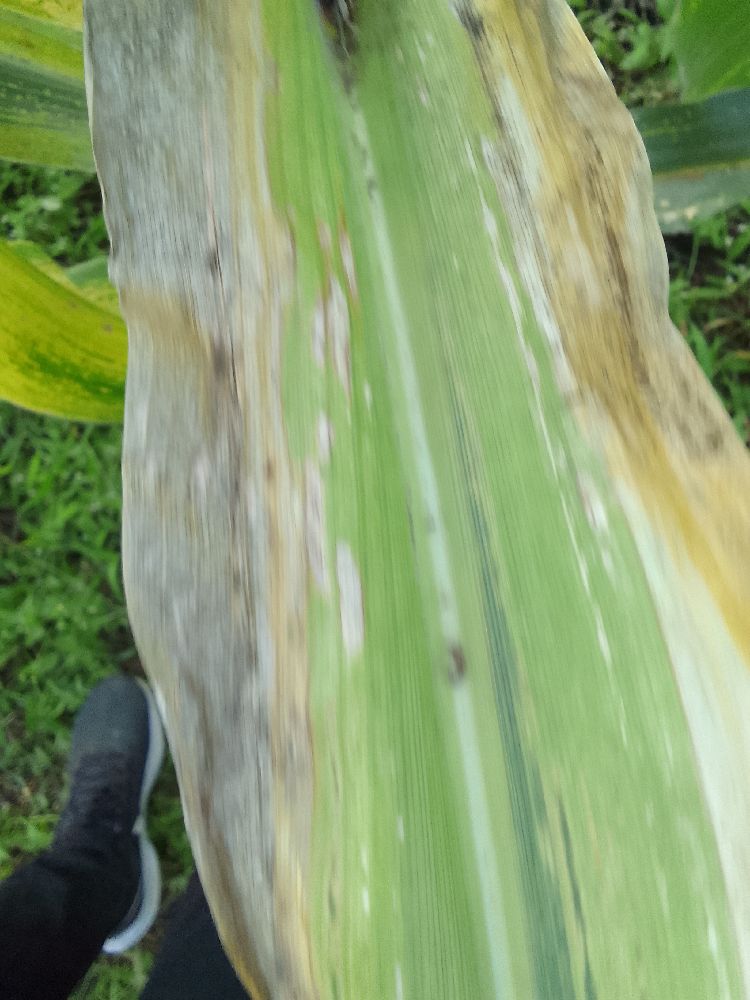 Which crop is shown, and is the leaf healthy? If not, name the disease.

maize, maize lethal necrosis
